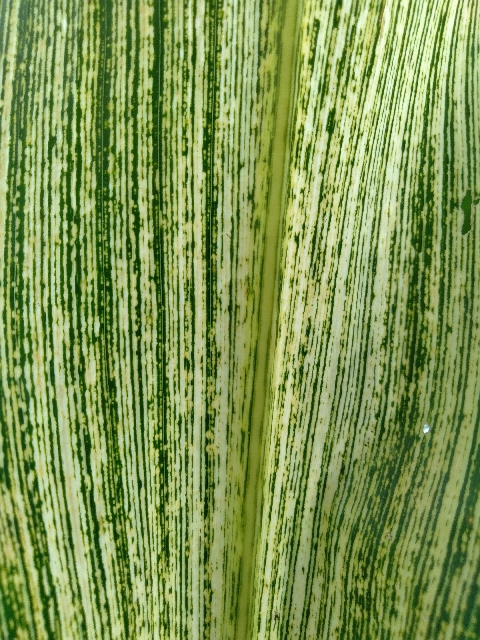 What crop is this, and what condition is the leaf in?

maize, maize streak virus
